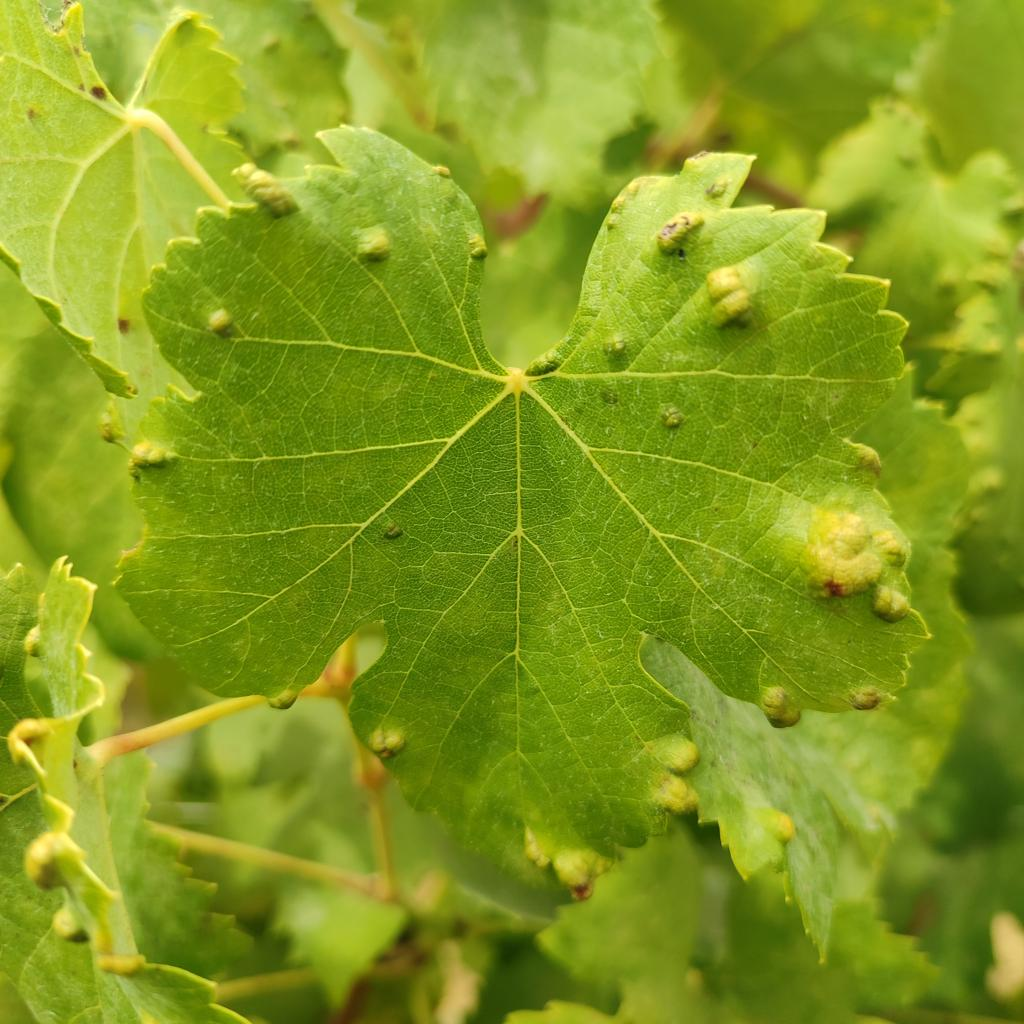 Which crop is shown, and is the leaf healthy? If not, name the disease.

grapevine, erineum mite
